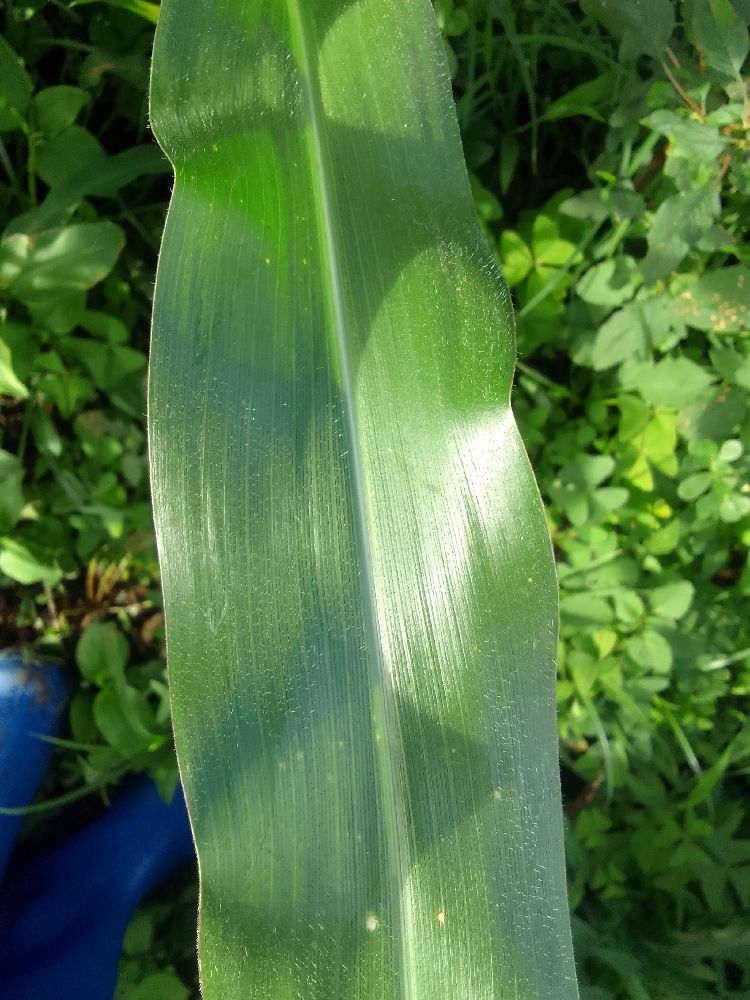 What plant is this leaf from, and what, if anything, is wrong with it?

maize, healthy
